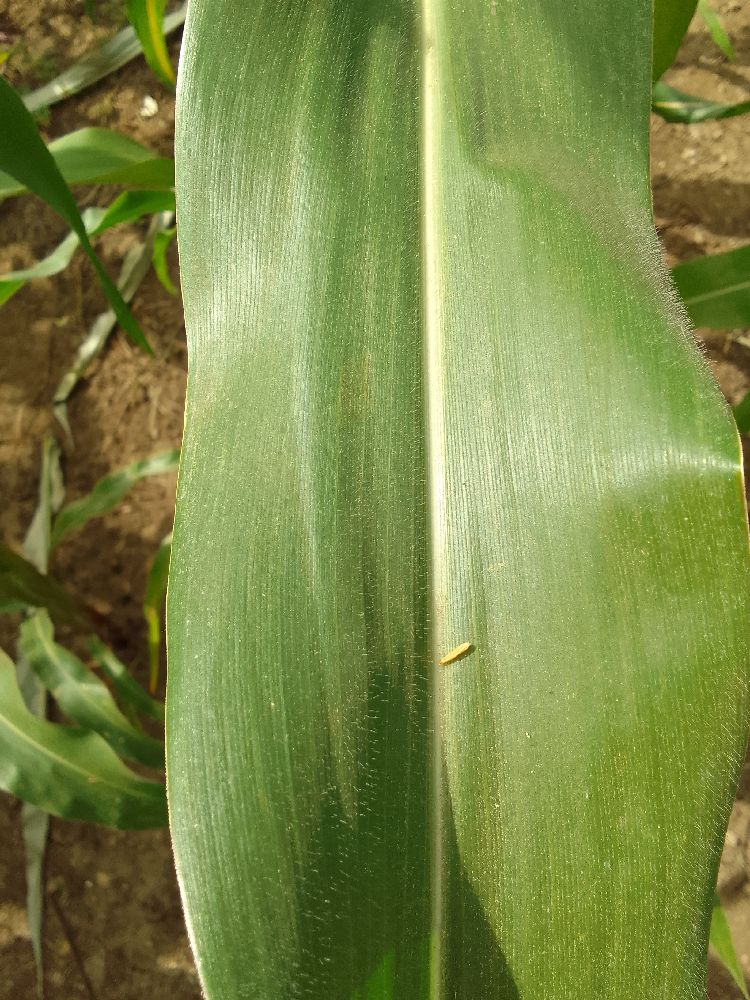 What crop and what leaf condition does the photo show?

maize, healthy
